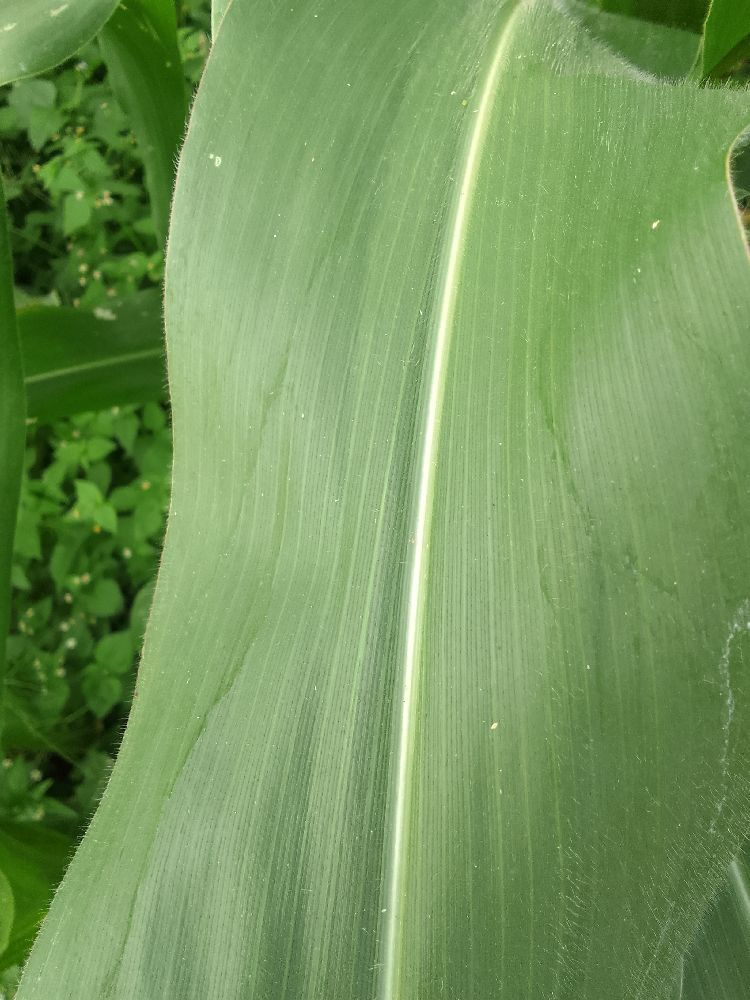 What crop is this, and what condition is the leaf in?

maize, healthy
